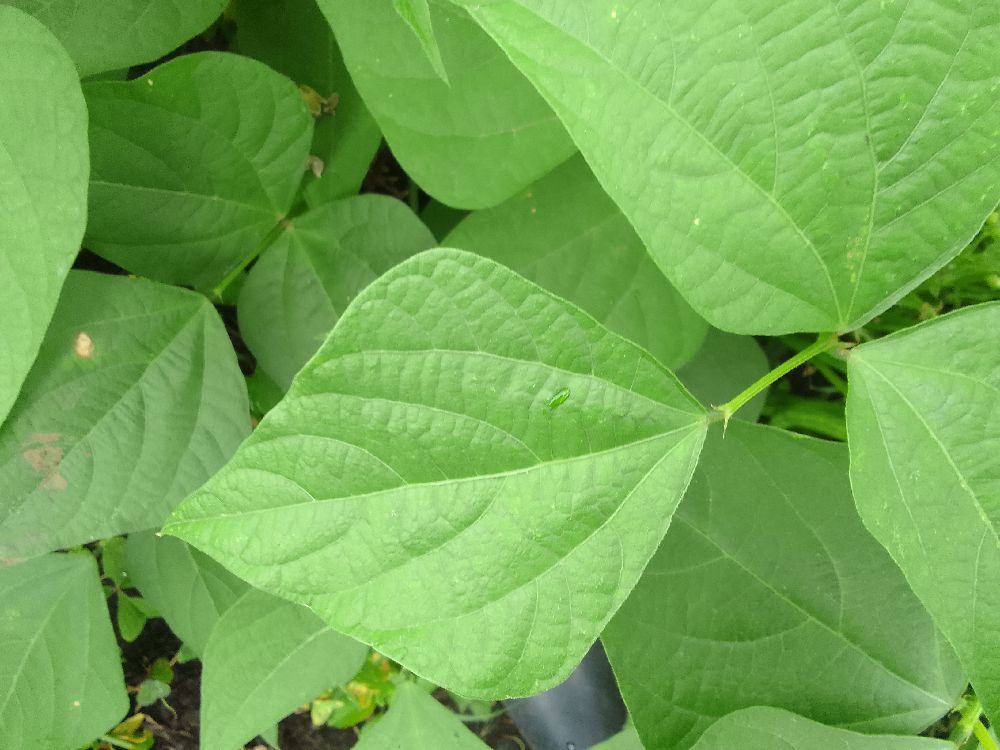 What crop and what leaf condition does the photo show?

common bean, healthy
